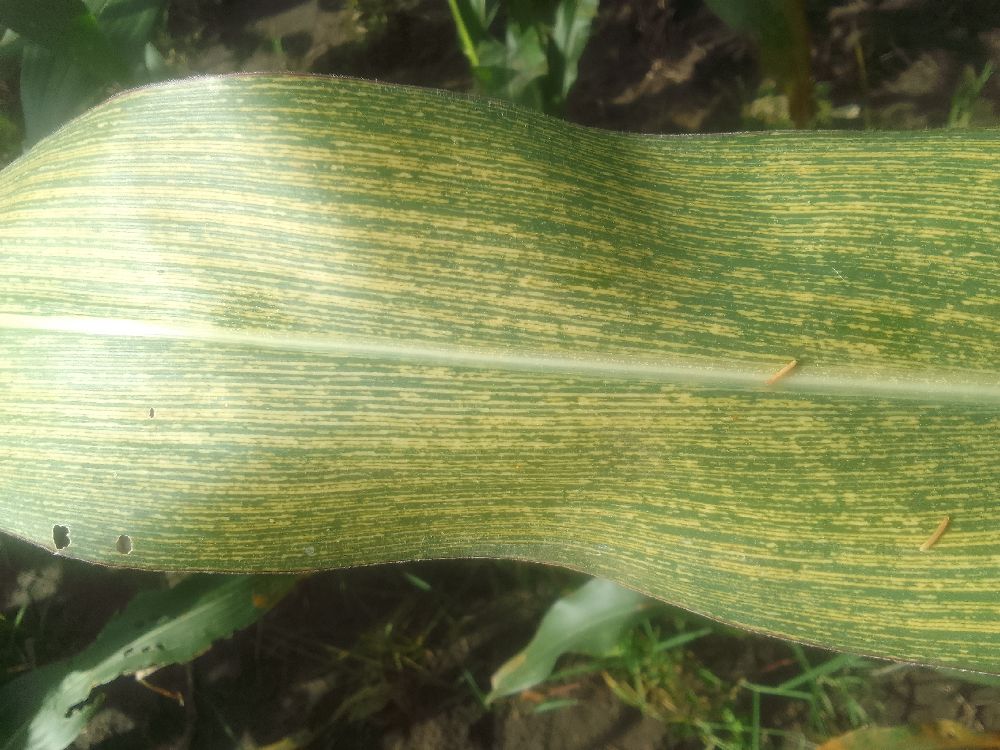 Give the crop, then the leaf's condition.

maize, maize streak virus
